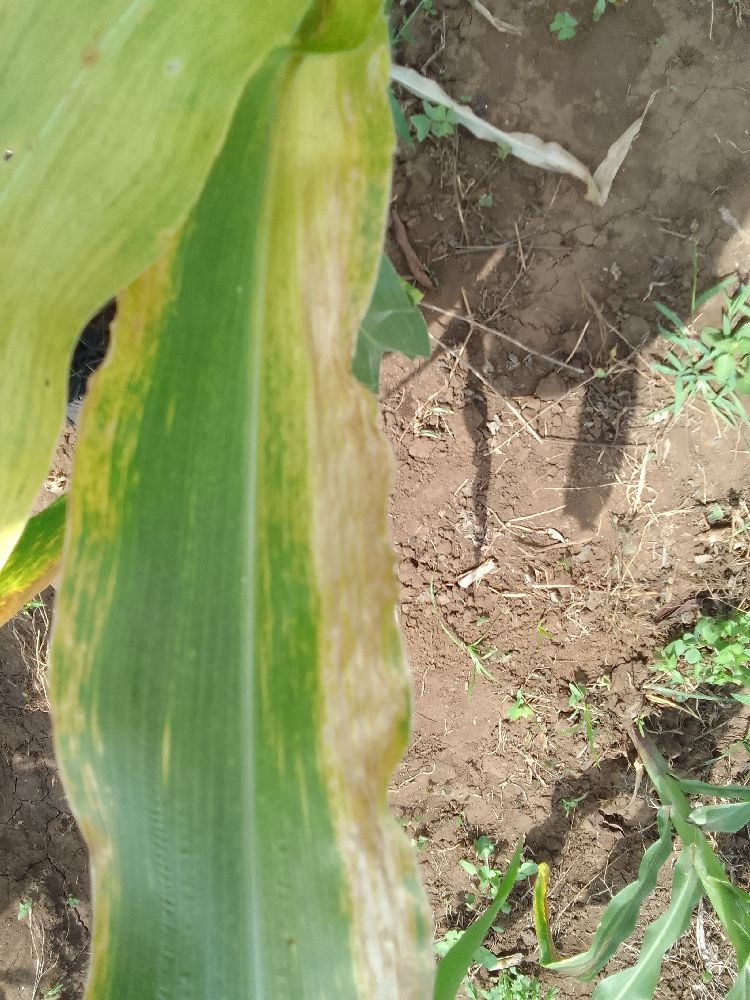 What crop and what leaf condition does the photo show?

maize, maize lethal necrosis
